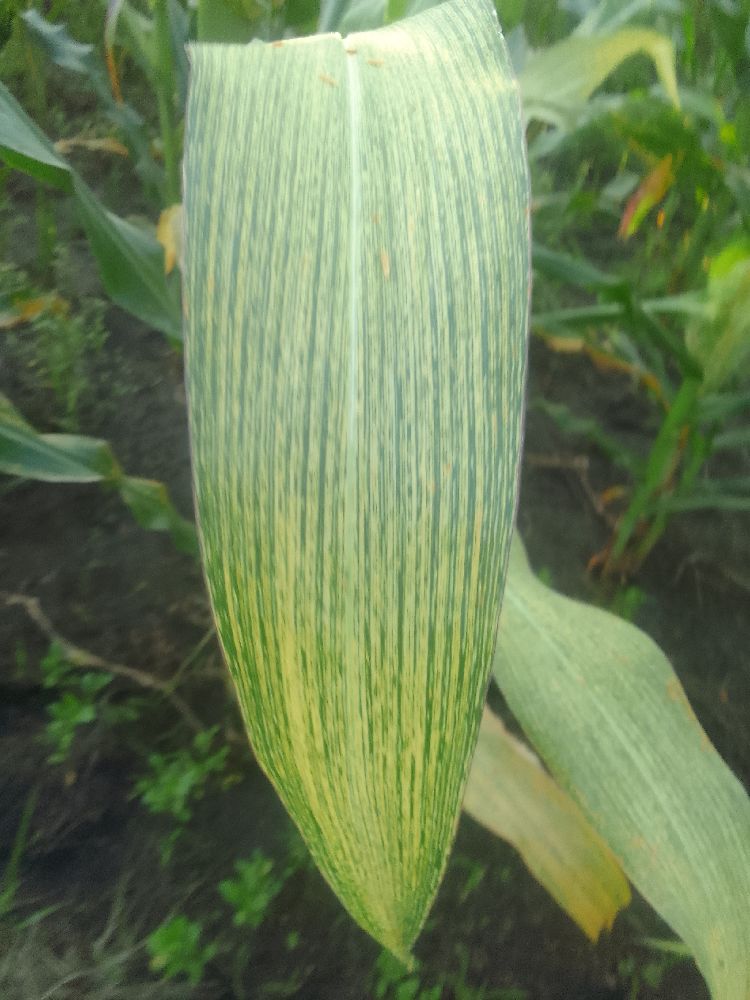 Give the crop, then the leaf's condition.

maize, maize streak virus
